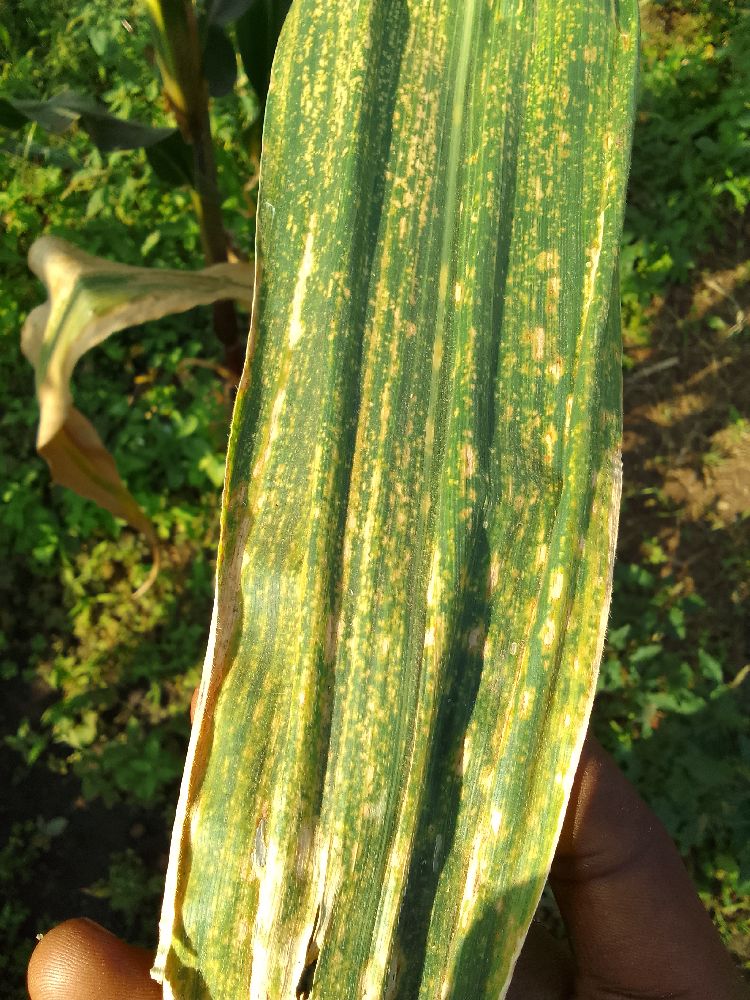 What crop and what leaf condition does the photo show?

maize, maize lethal necrosis
